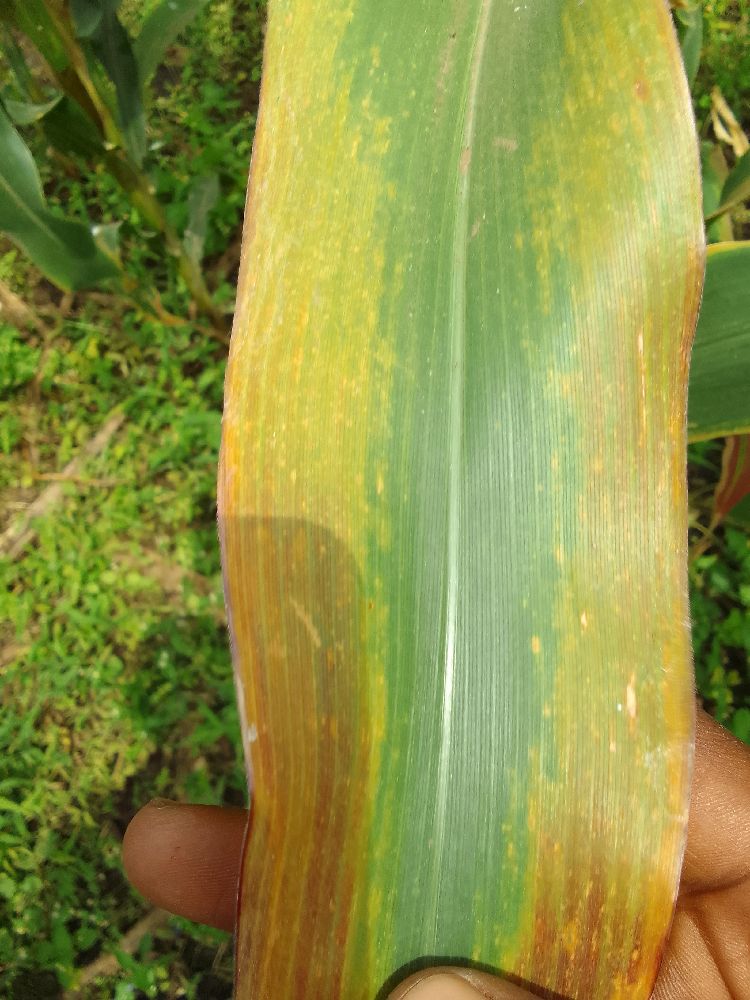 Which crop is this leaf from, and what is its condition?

maize, maize lethal necrosis
